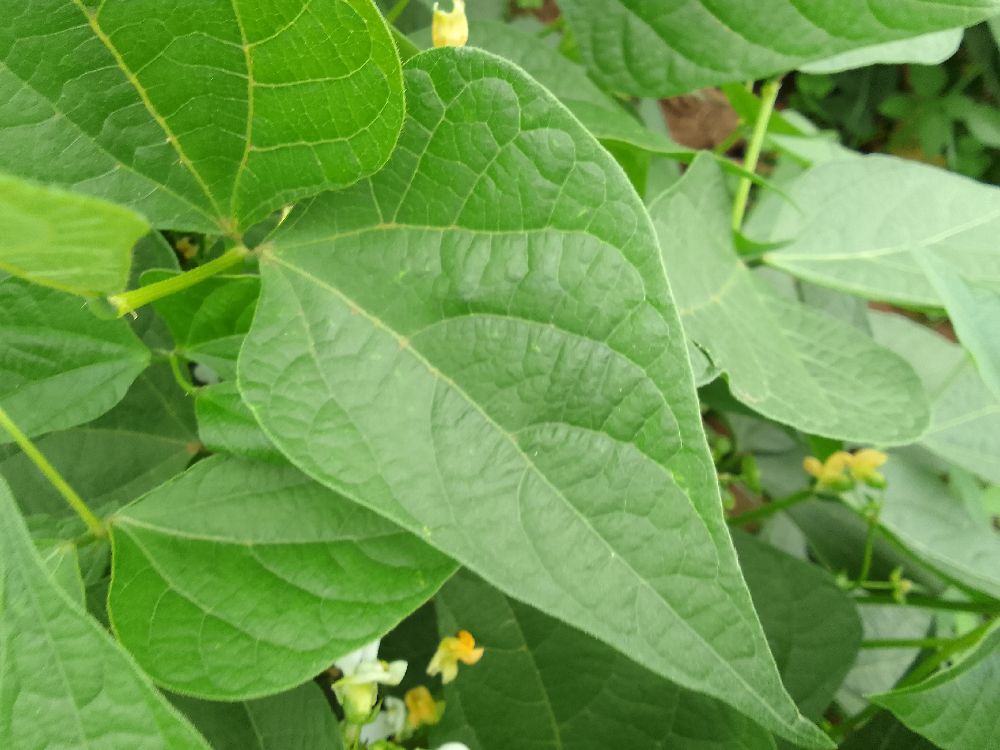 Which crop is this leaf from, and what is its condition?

common bean, healthy
